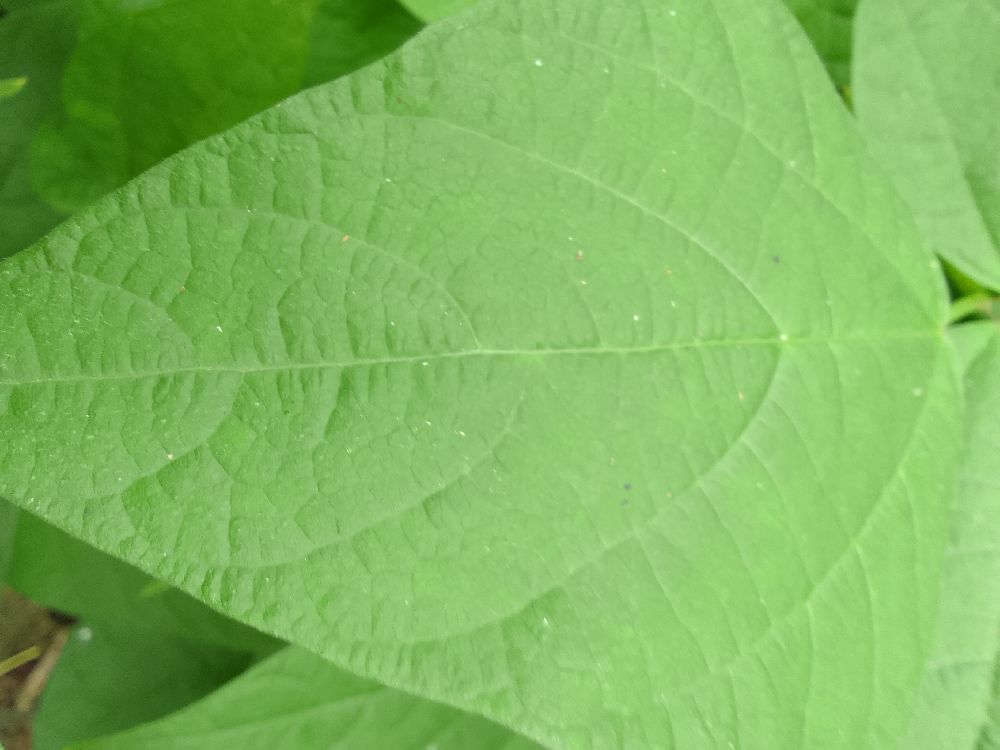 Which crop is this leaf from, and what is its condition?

common bean, healthy
